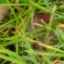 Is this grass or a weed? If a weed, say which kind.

grass
